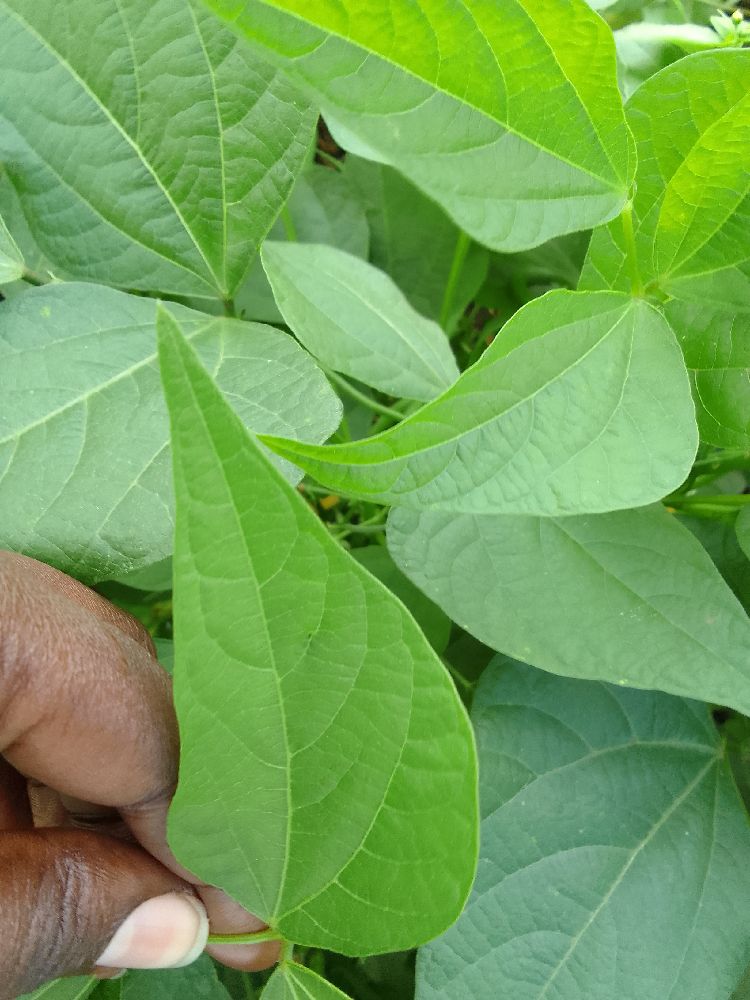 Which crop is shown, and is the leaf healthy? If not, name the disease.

common bean, healthy
